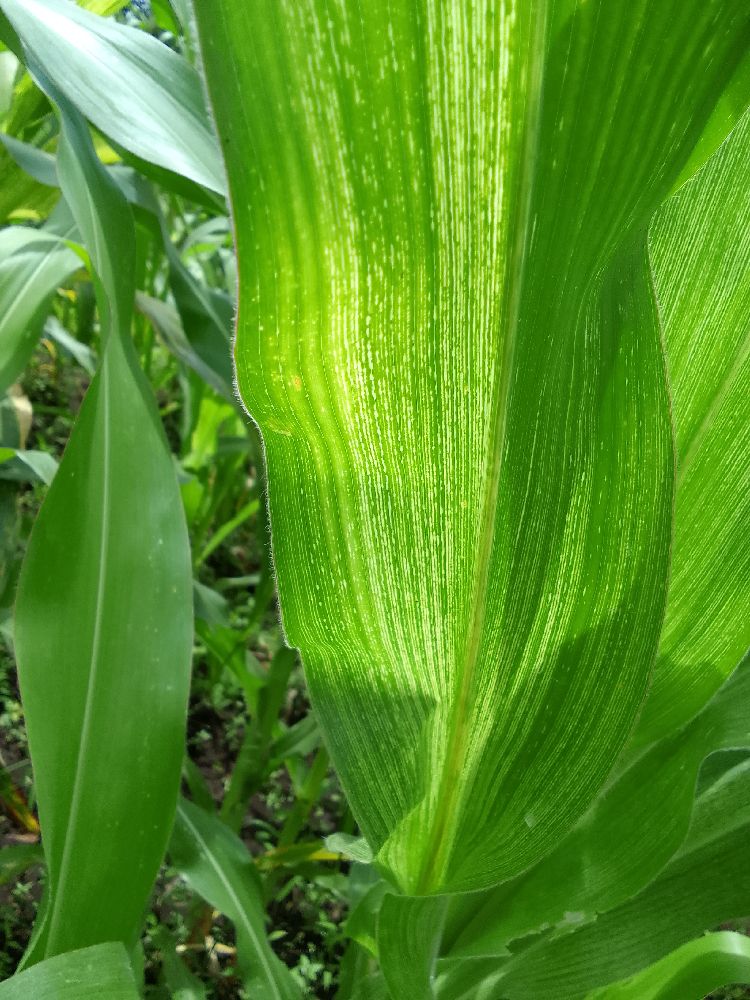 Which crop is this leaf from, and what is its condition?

maize, maize streak virus
